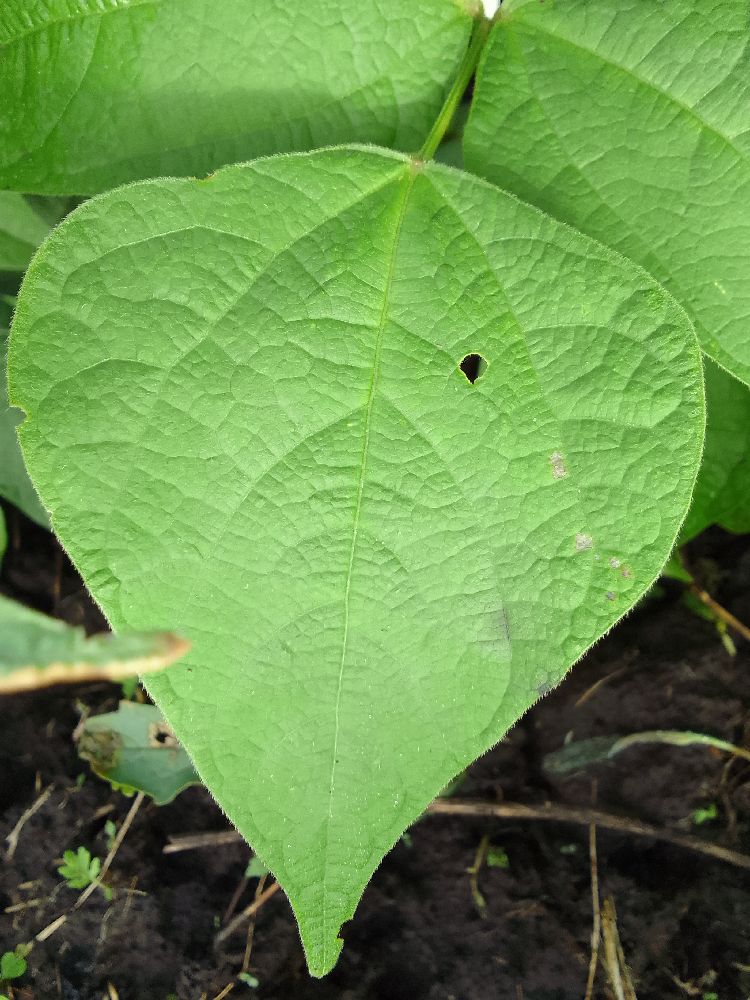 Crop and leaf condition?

common bean, healthy
